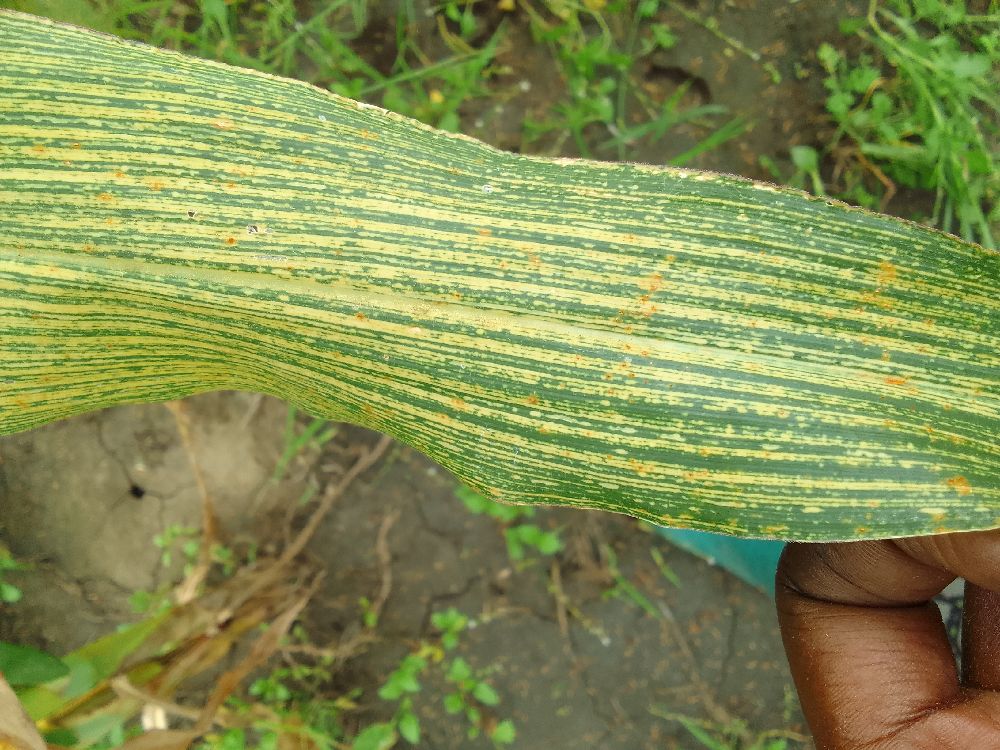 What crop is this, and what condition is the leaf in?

maize, maize streak virus
